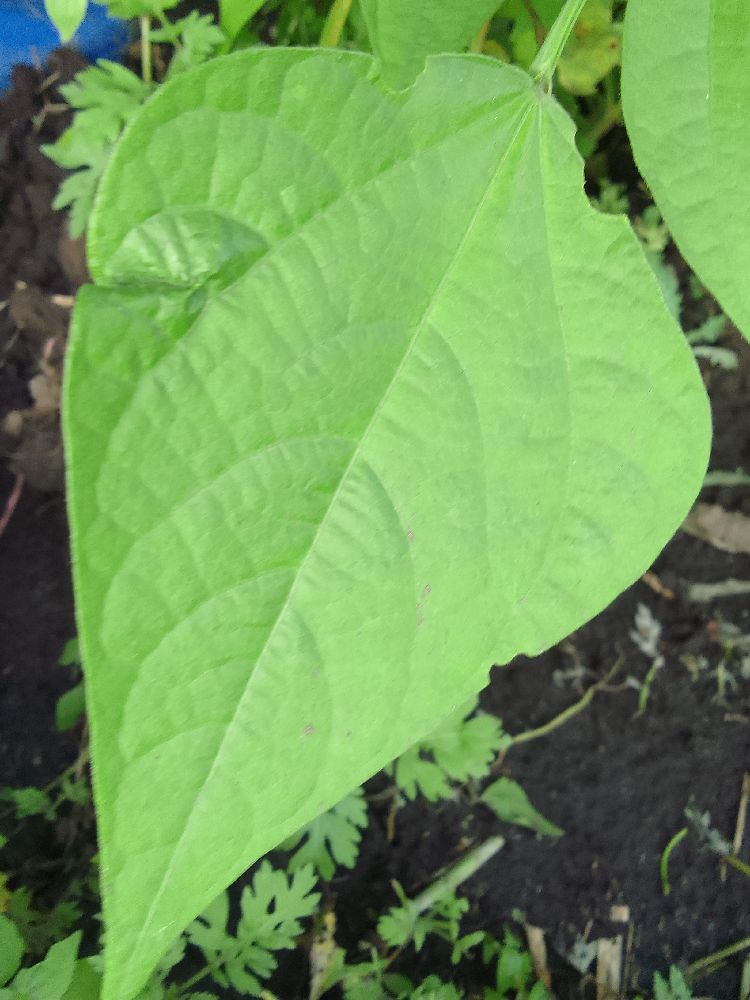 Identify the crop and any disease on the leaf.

common bean, healthy
